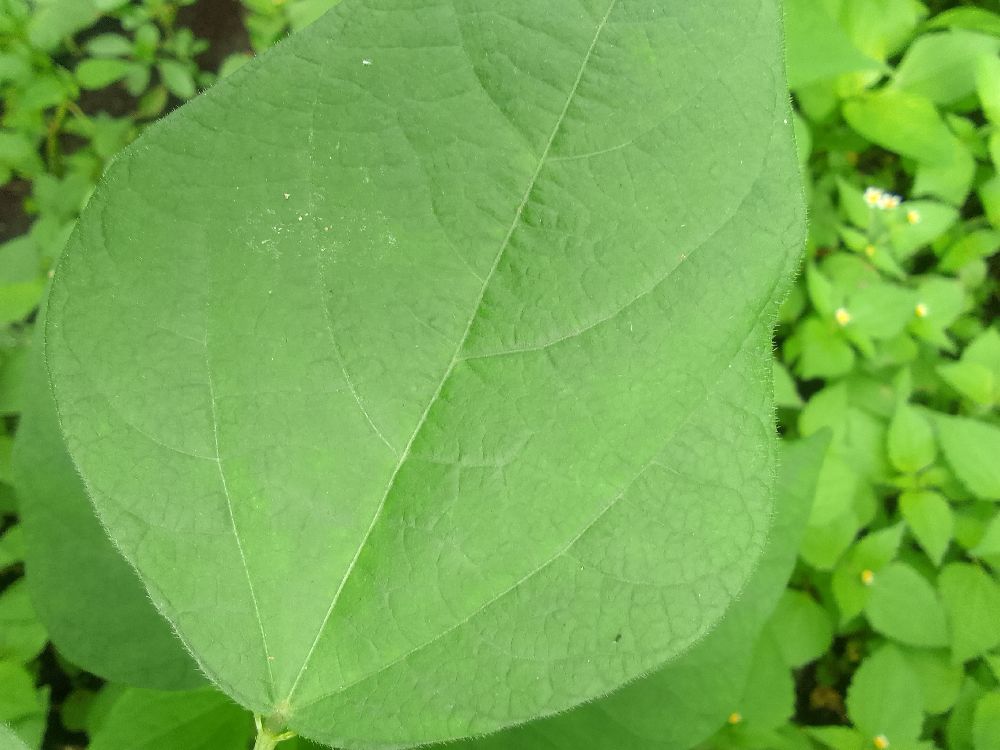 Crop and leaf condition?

common bean, healthy
